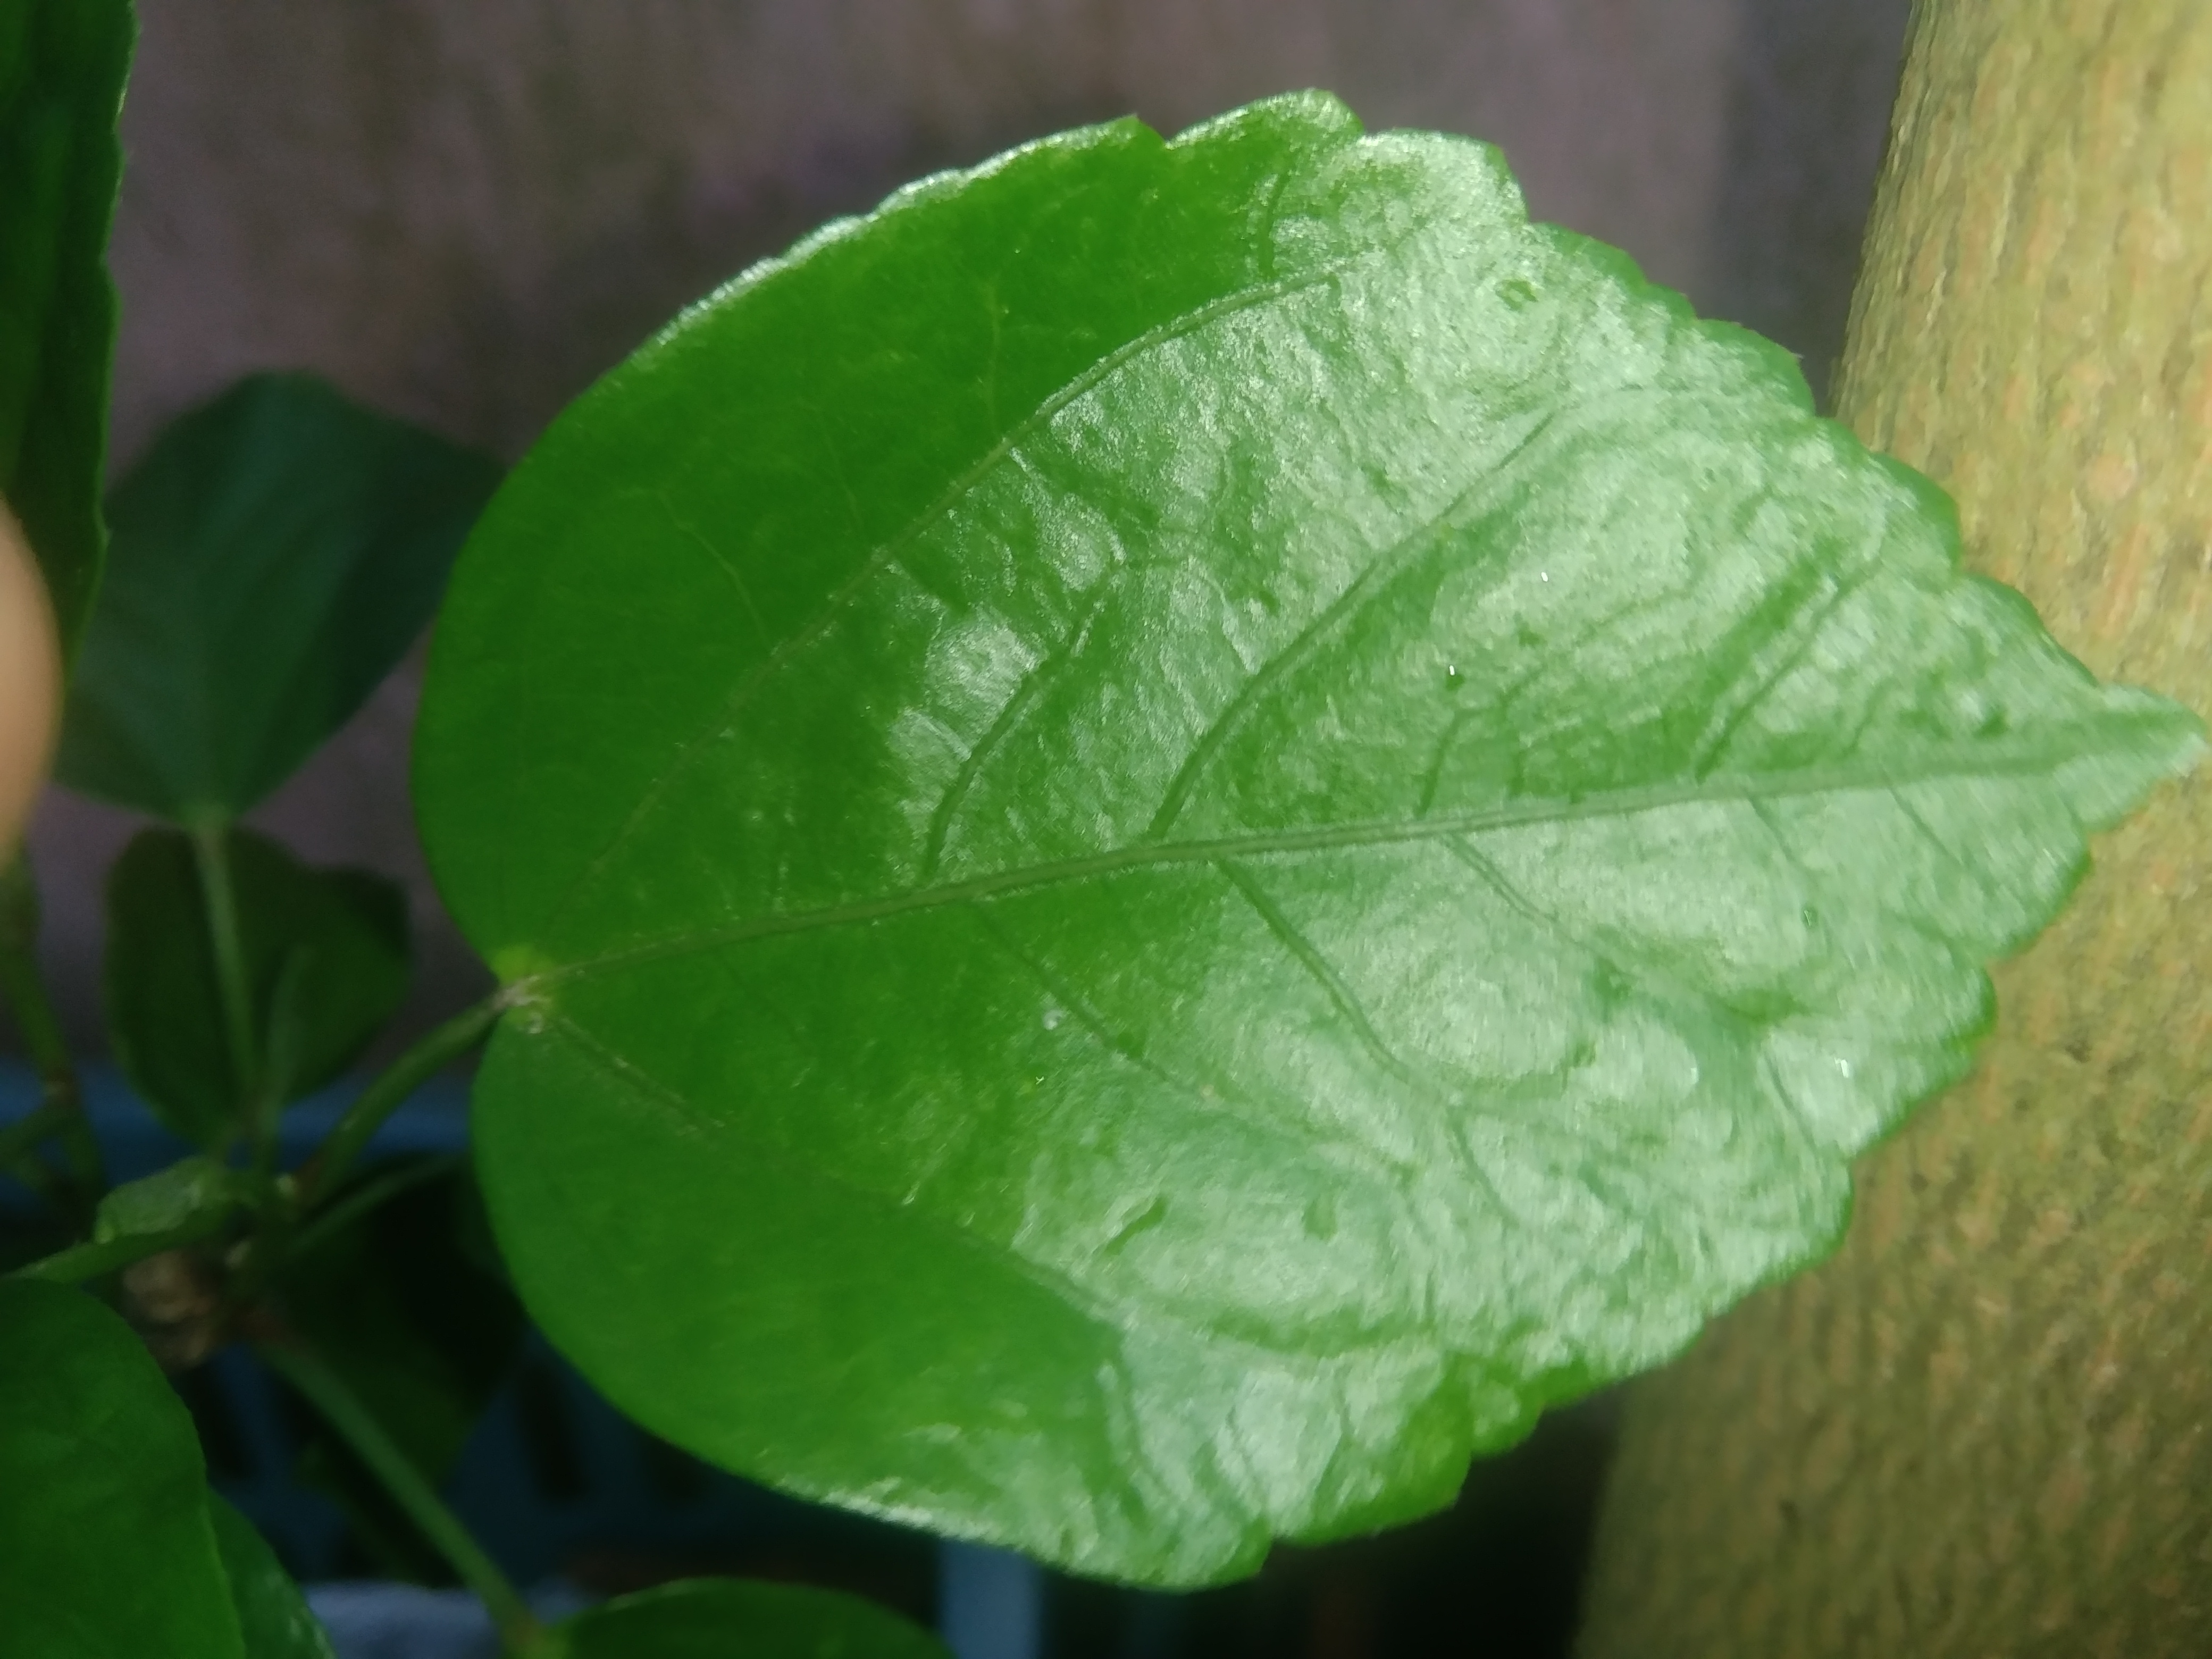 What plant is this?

hibiscus
